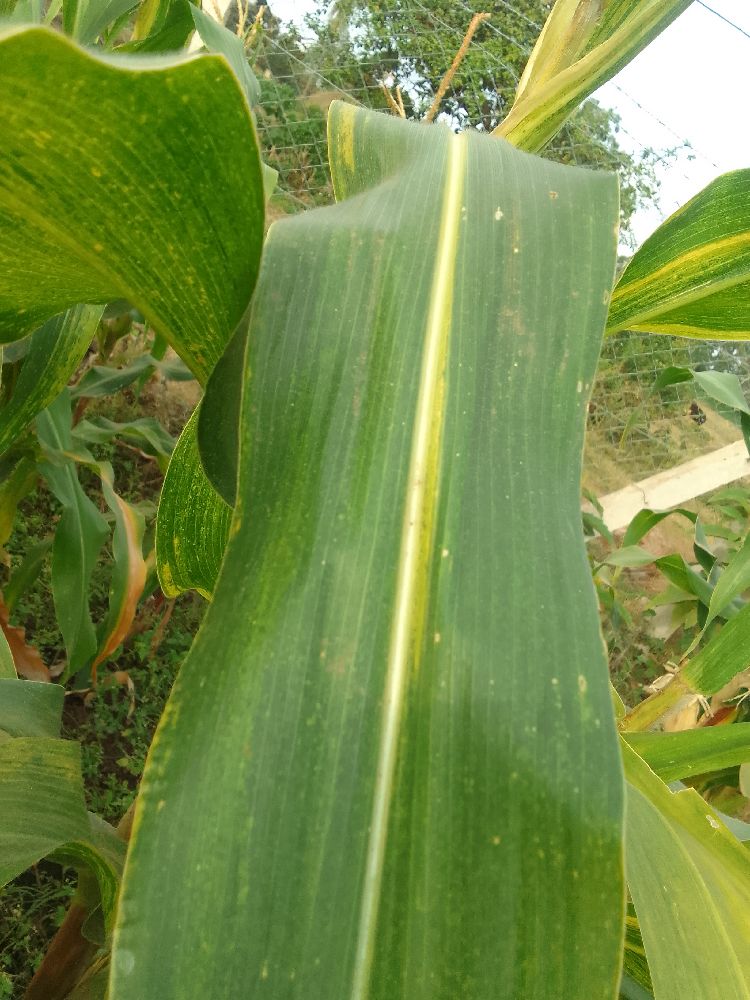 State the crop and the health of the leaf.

maize, maize lethal necrosis
